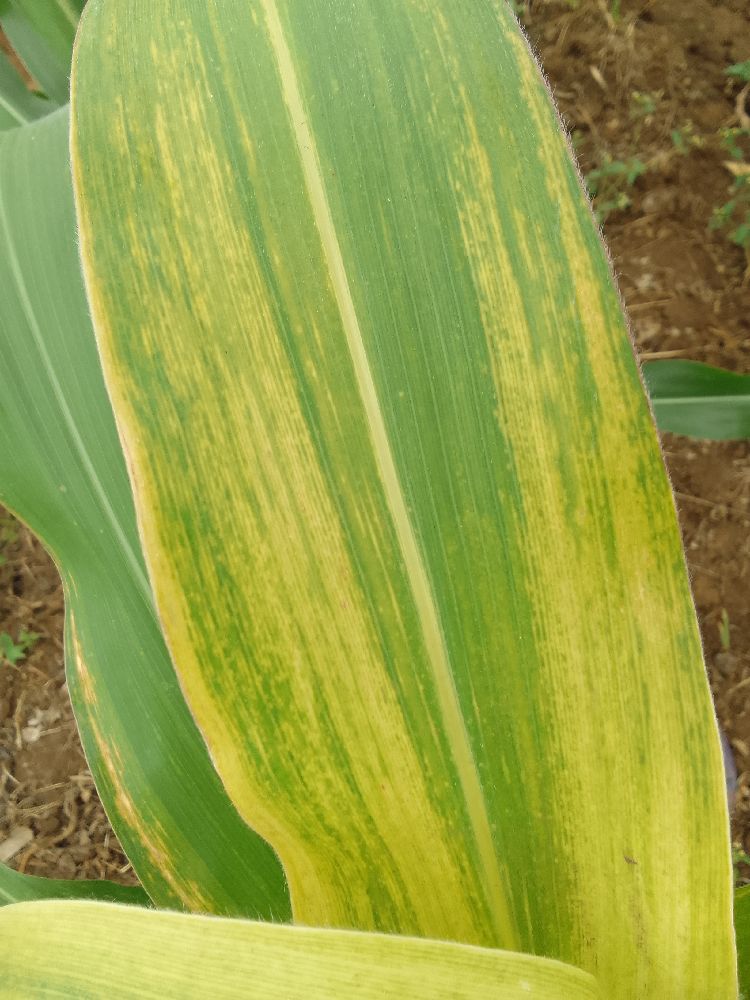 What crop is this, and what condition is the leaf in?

maize, maize lethal necrosis
